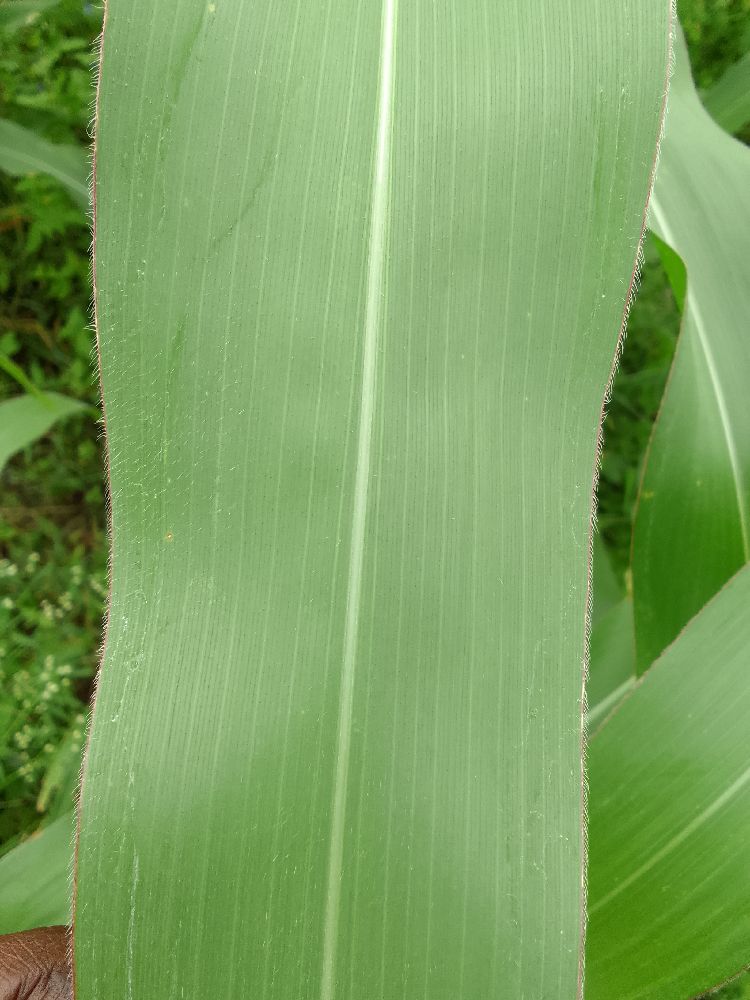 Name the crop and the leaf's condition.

maize, healthy
